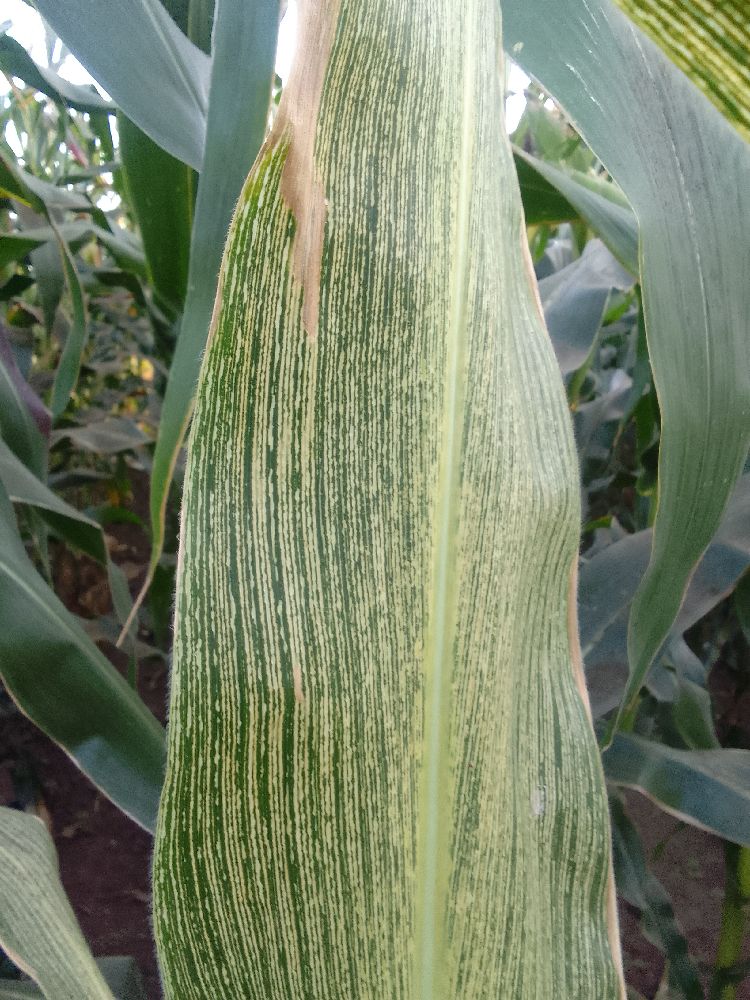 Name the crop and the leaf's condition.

maize, maize streak virus
